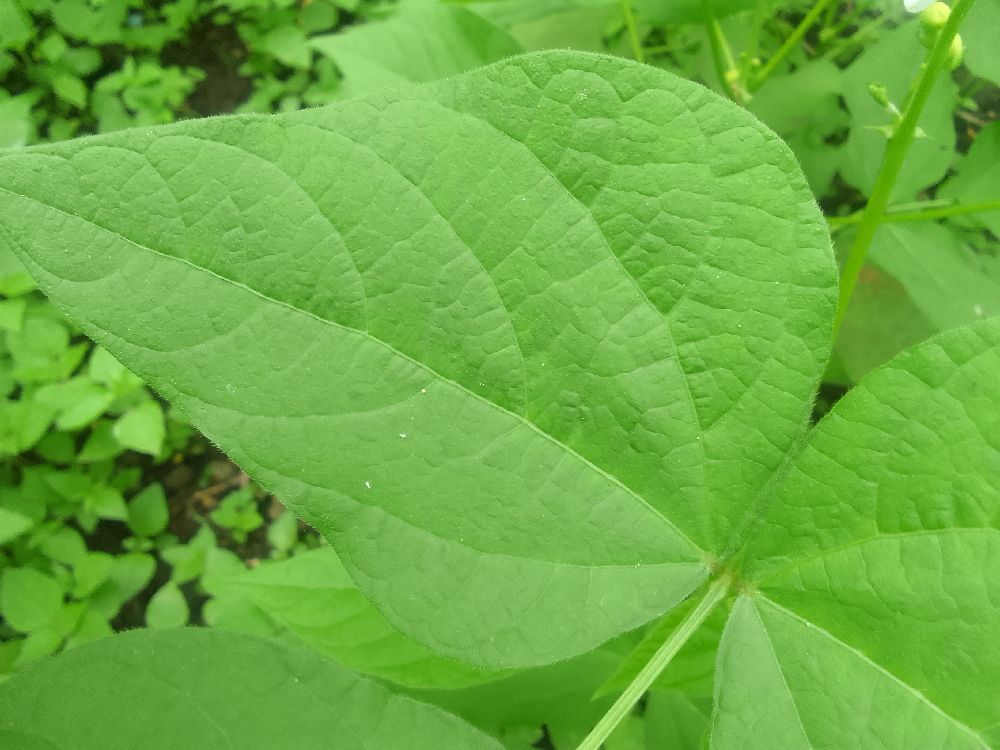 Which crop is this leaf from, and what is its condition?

common bean, healthy
